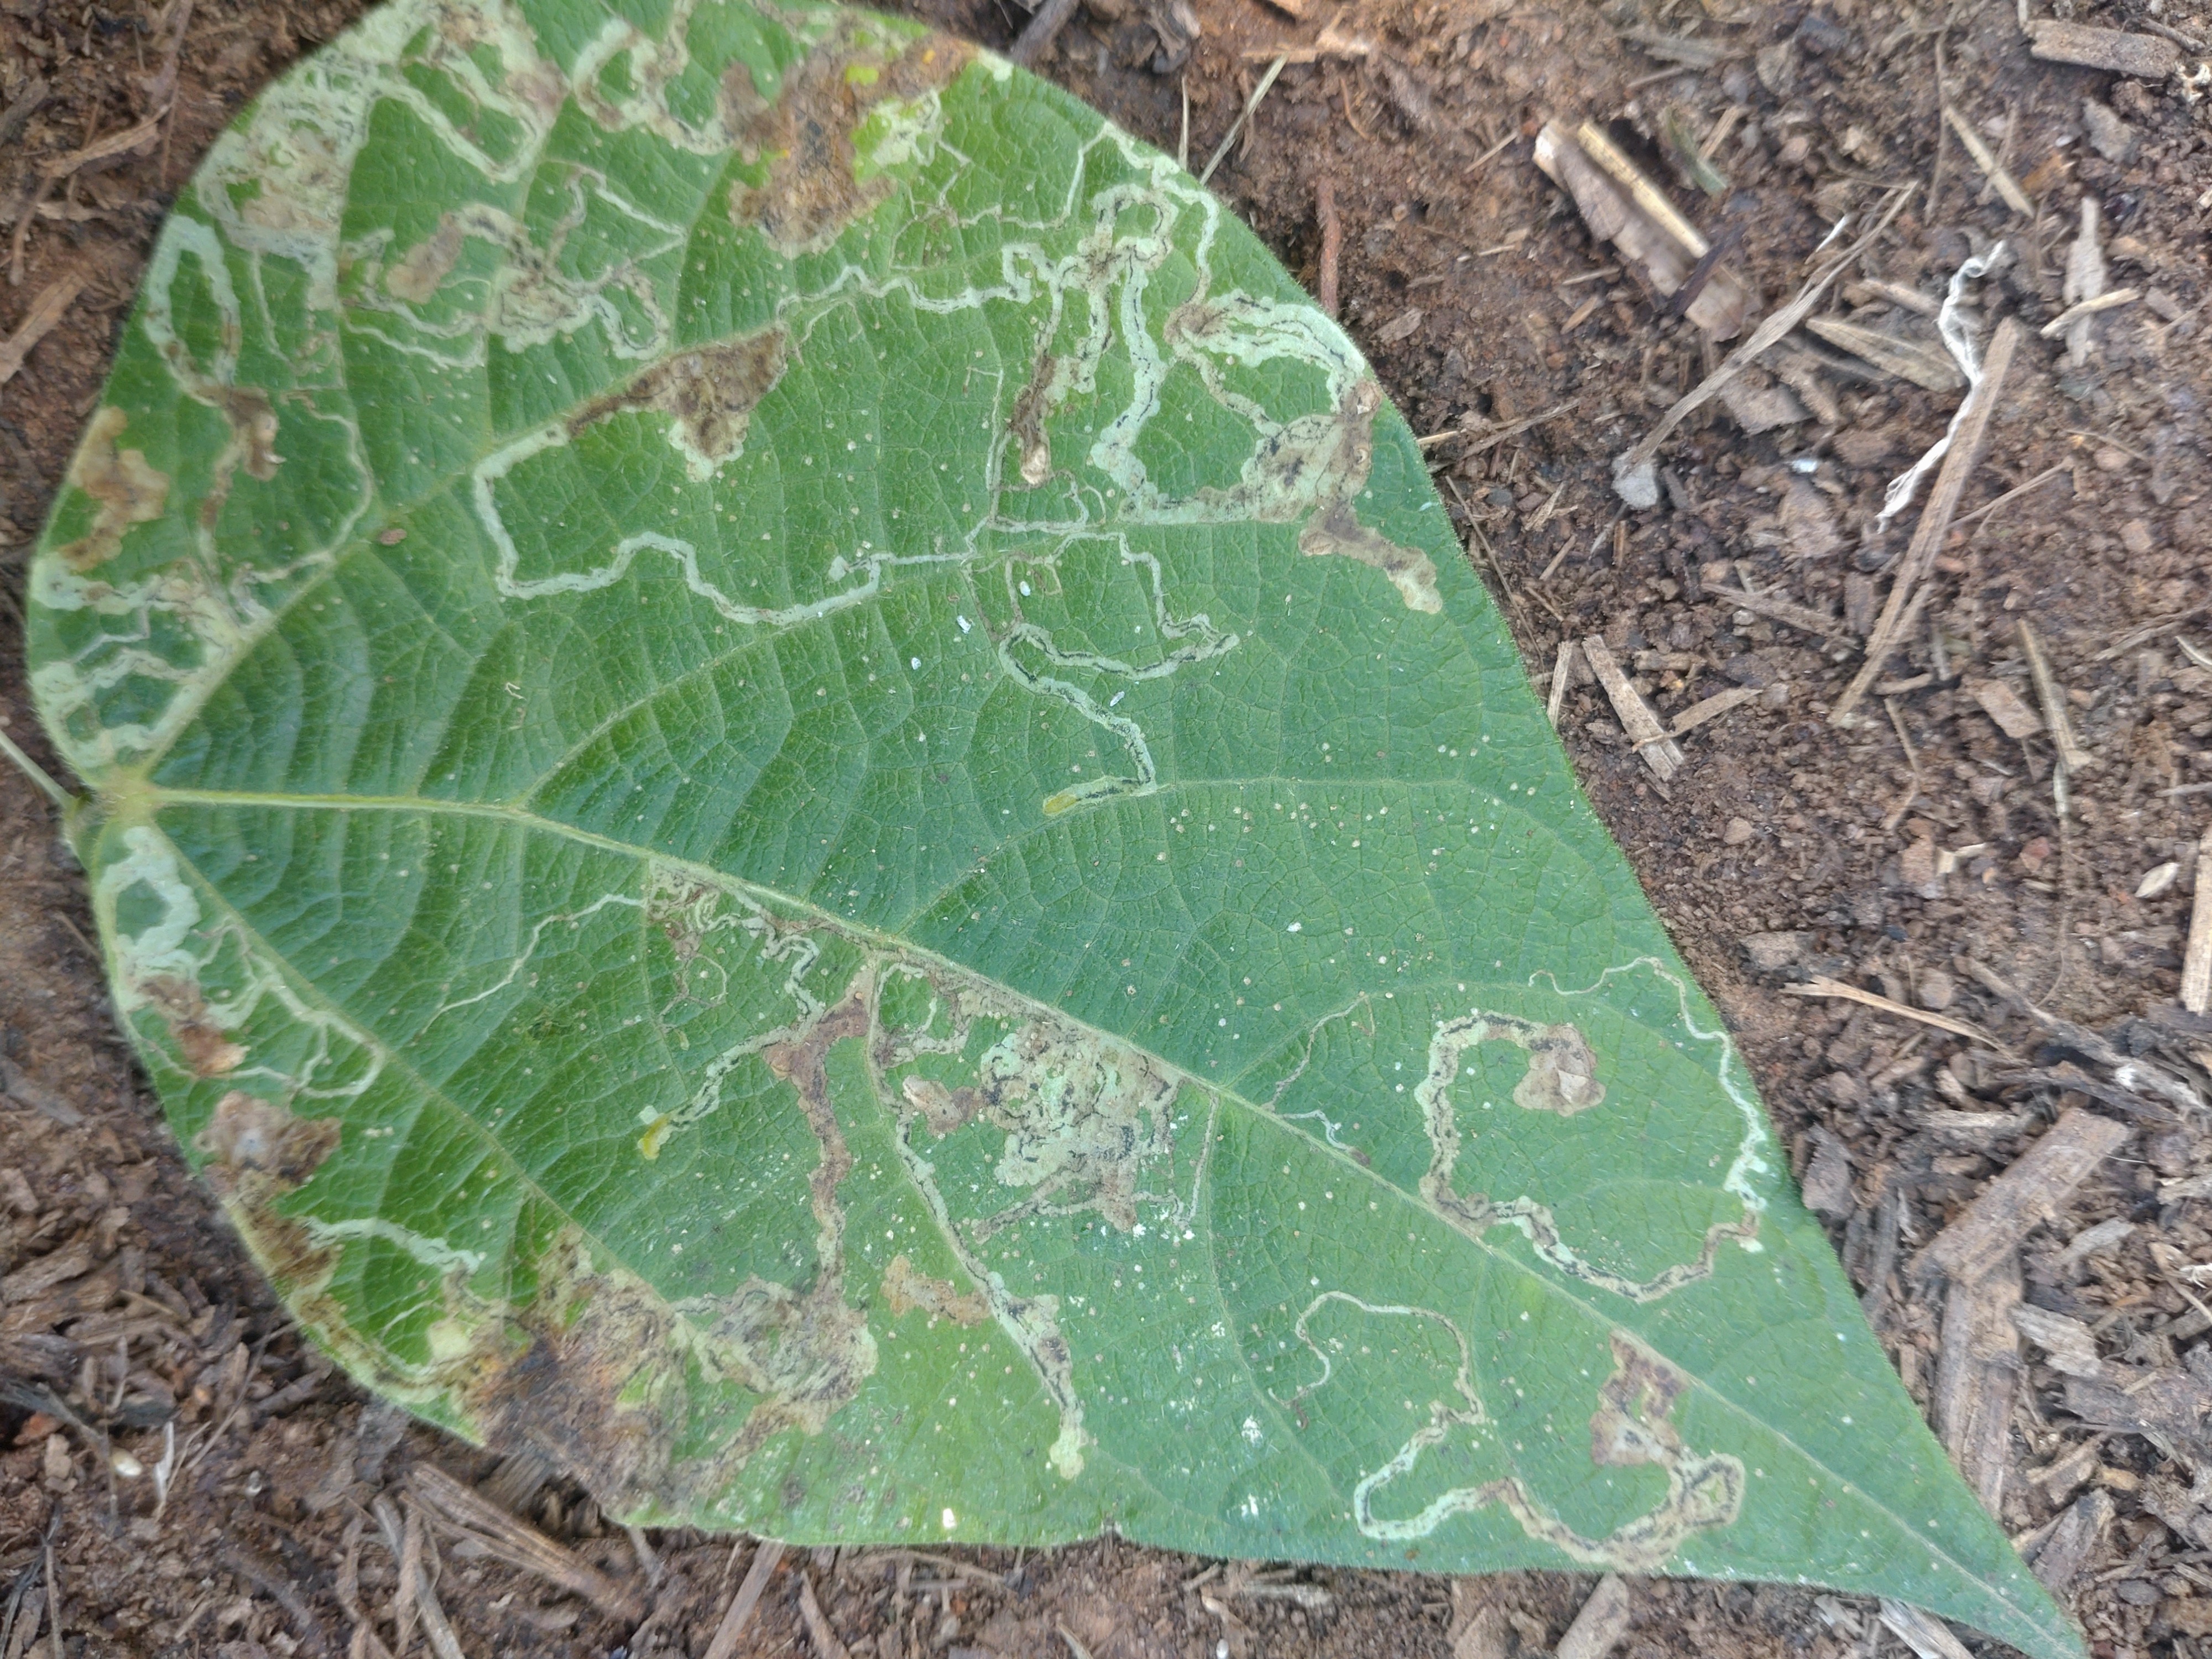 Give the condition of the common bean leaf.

anthracnose
